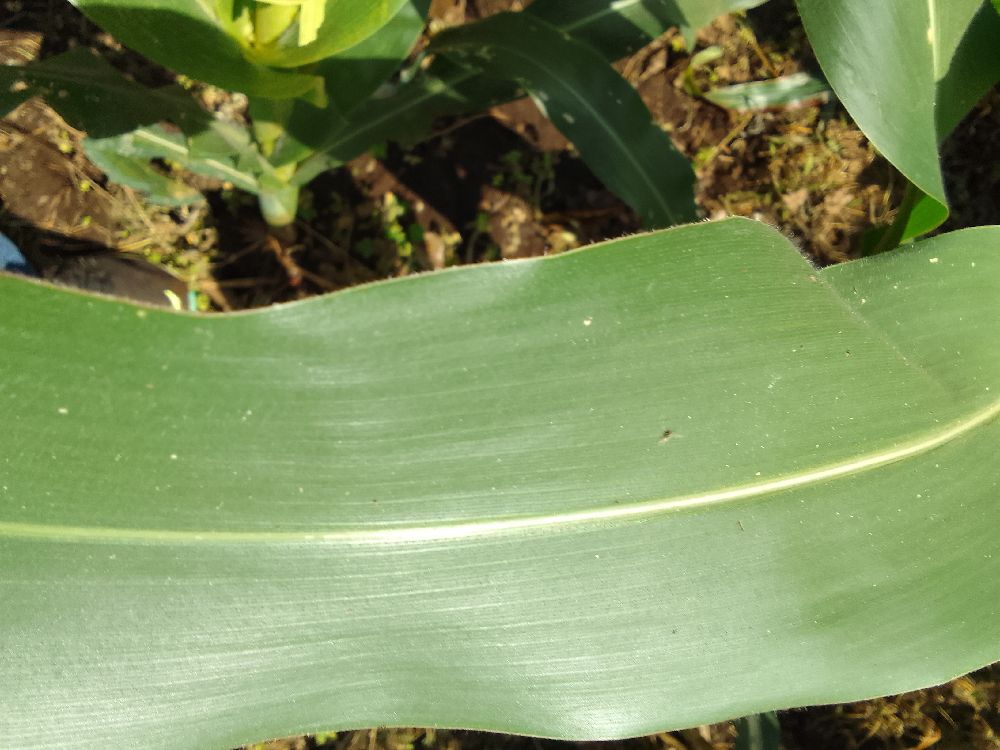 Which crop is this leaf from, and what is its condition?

maize, healthy
